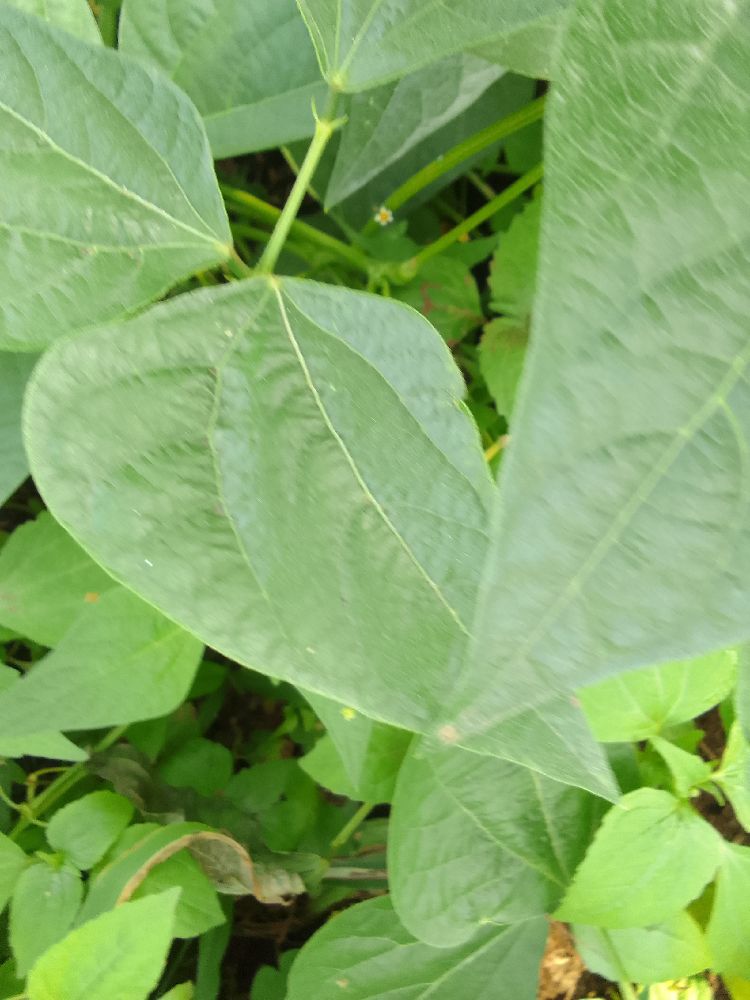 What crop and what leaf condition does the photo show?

common bean, healthy
